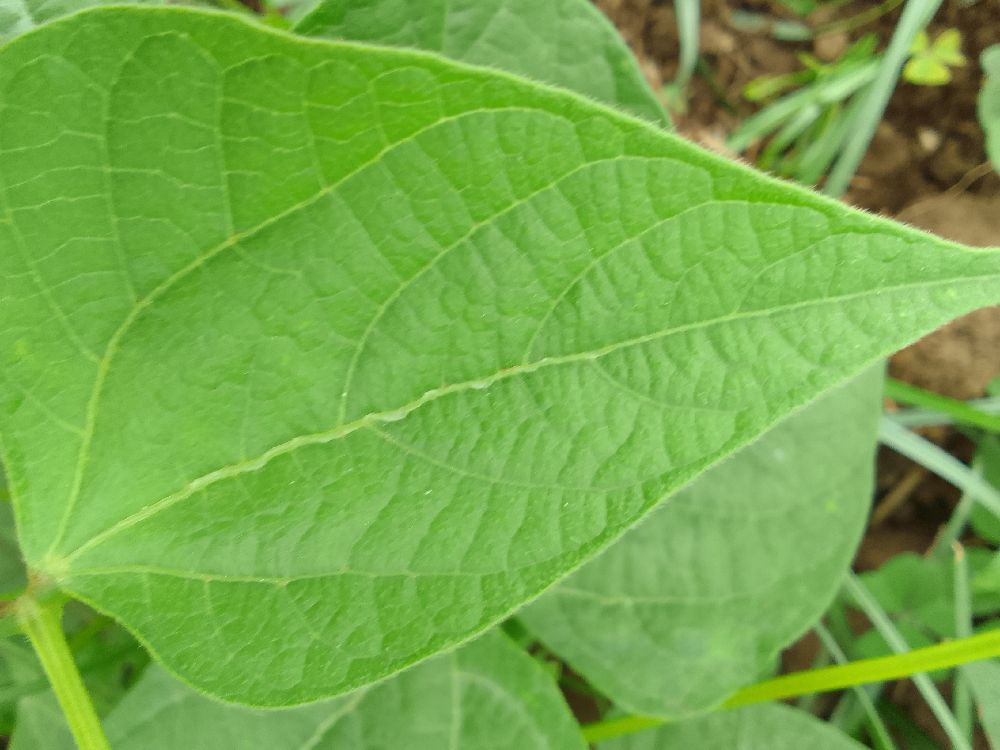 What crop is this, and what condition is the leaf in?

common bean, healthy
